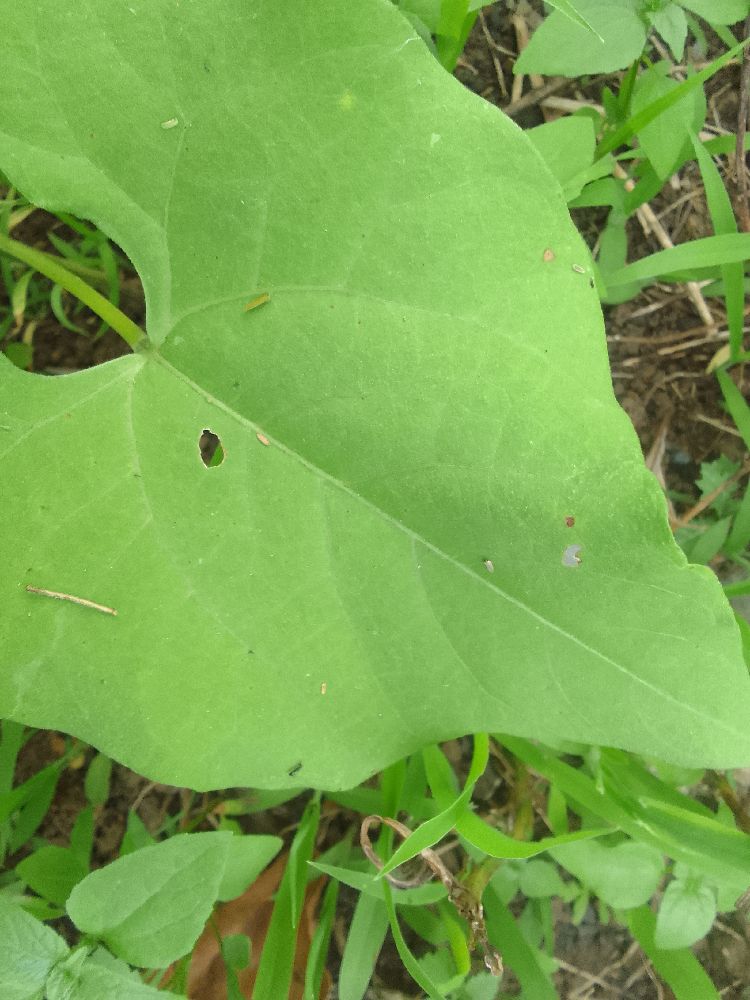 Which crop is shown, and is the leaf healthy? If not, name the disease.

common bean, healthy
